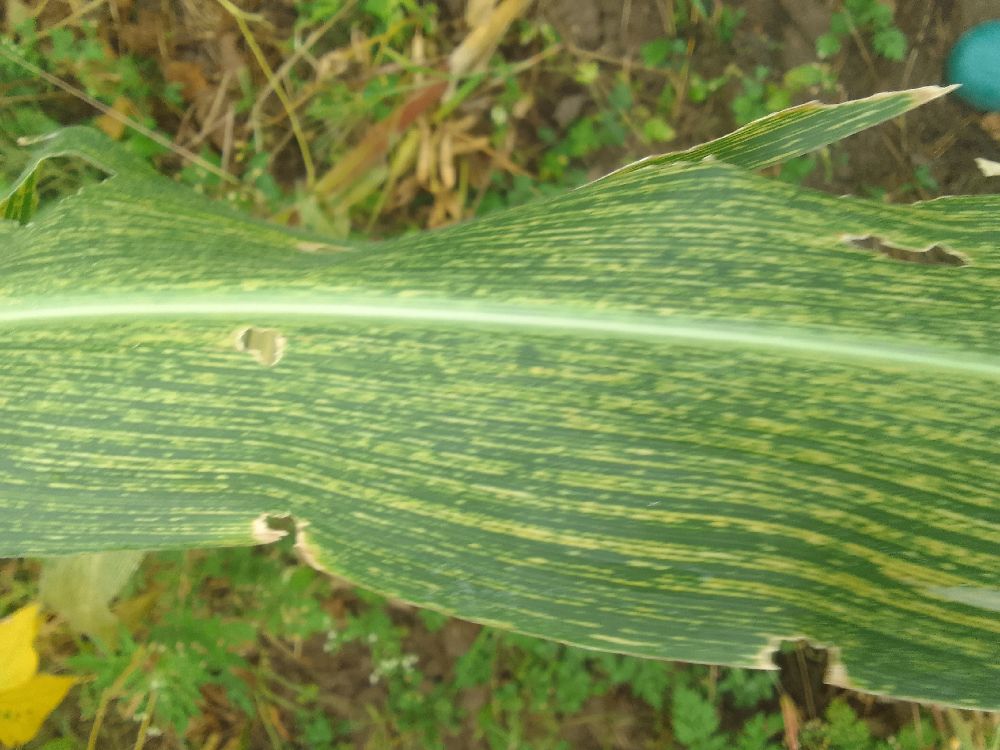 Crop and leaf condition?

maize, maize streak virus
